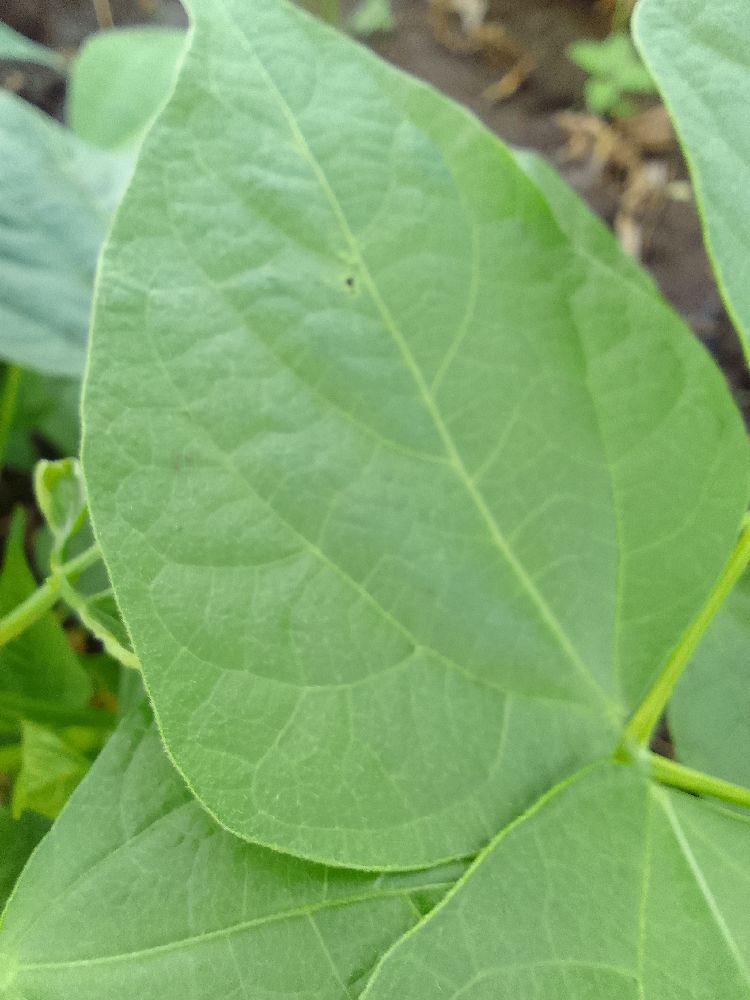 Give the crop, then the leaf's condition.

common bean, healthy
